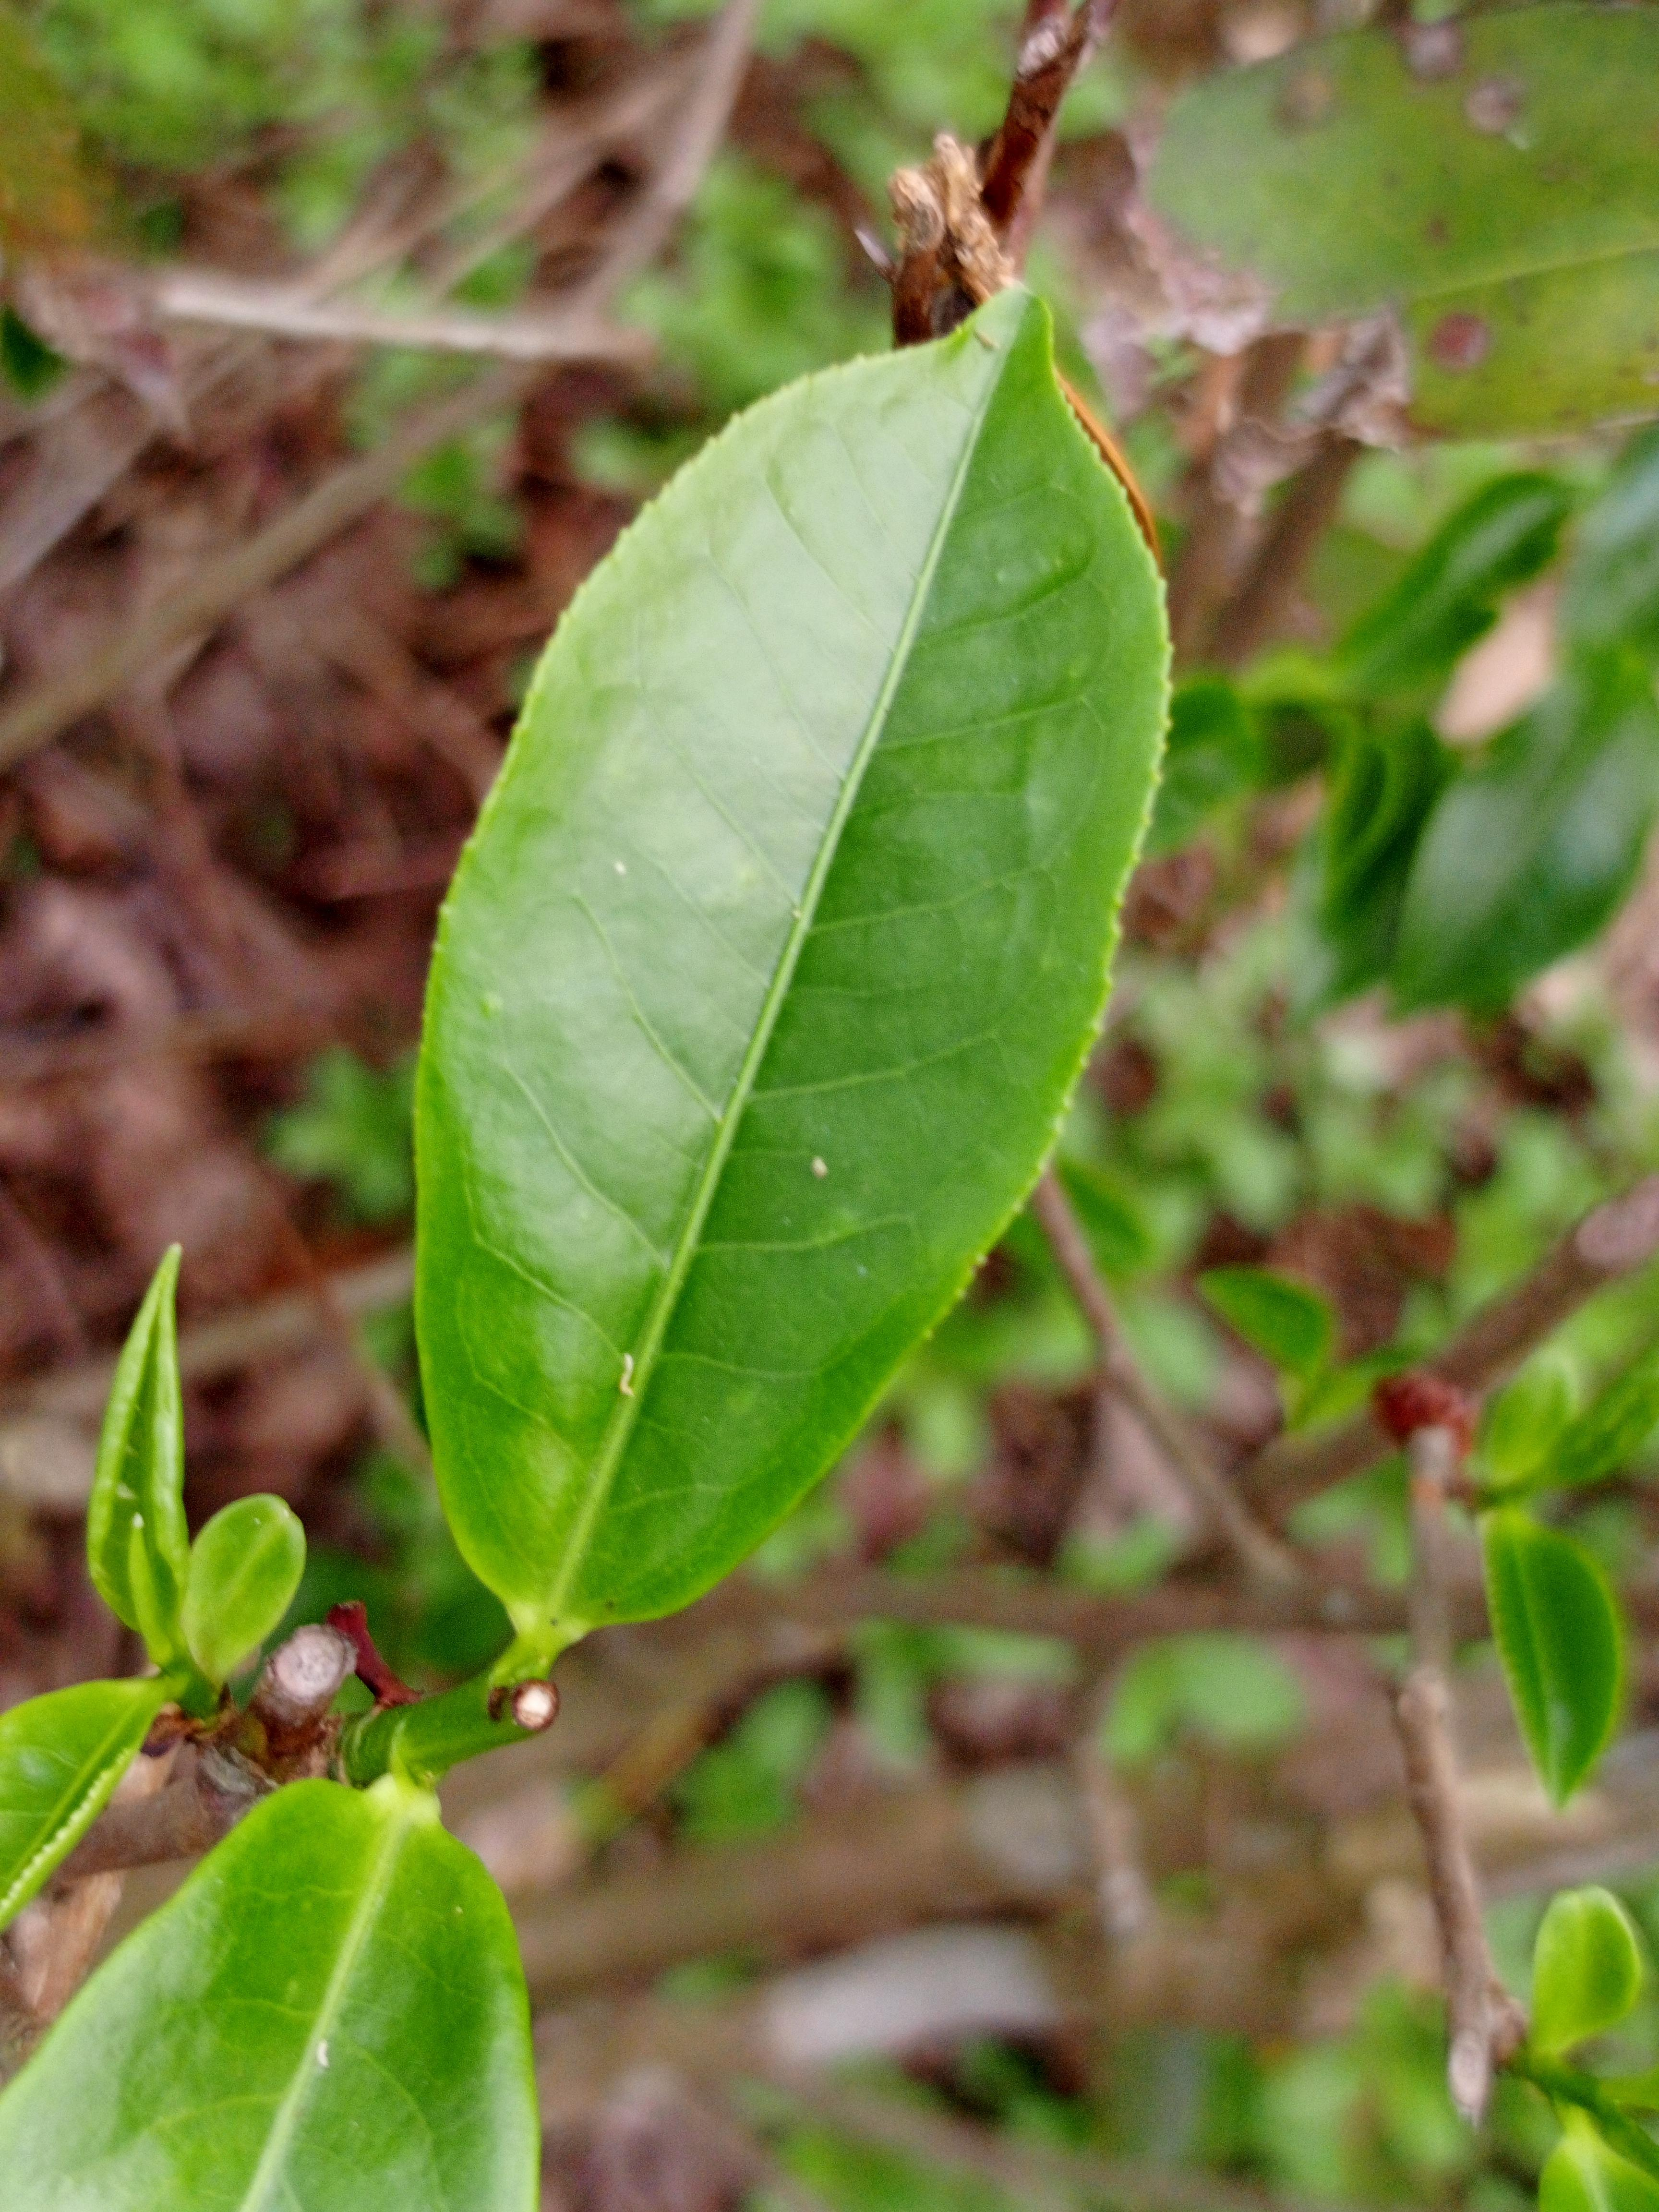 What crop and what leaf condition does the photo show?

tea, healthy leaf
